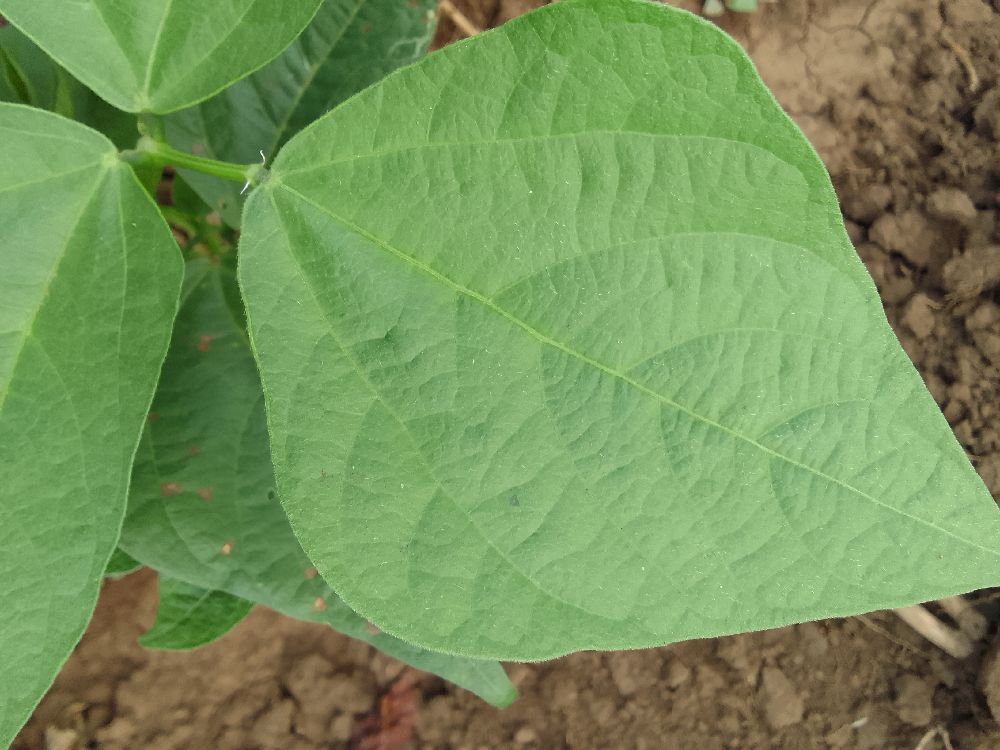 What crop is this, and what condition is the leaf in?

common bean, healthy
